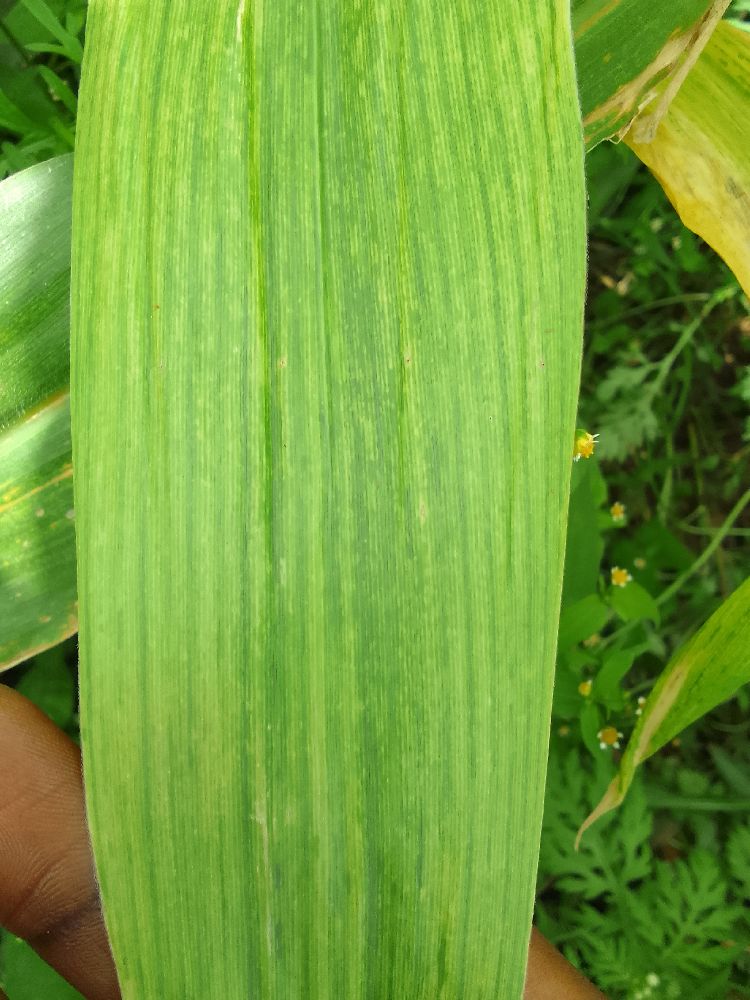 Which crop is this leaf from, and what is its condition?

maize, maize lethal necrosis
